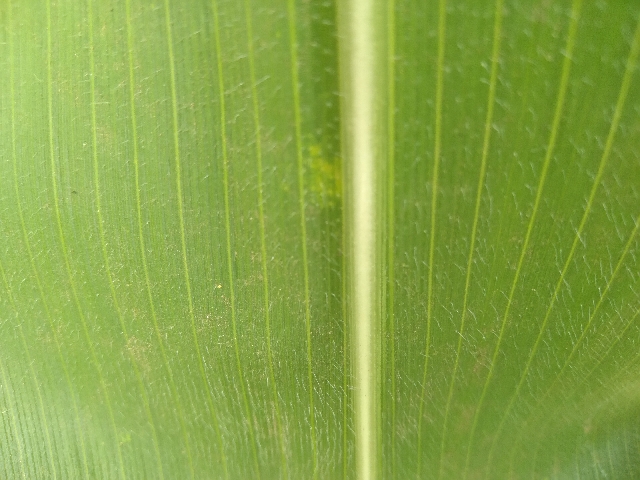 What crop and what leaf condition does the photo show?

maize, healthy
